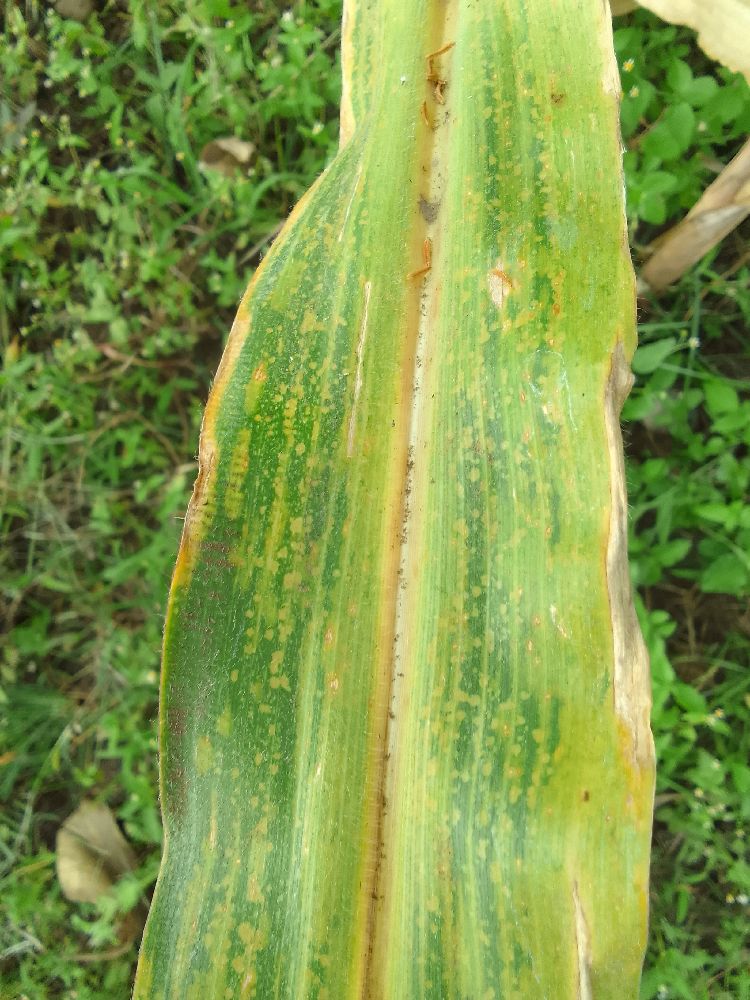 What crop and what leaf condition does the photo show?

maize, maize lethal necrosis
